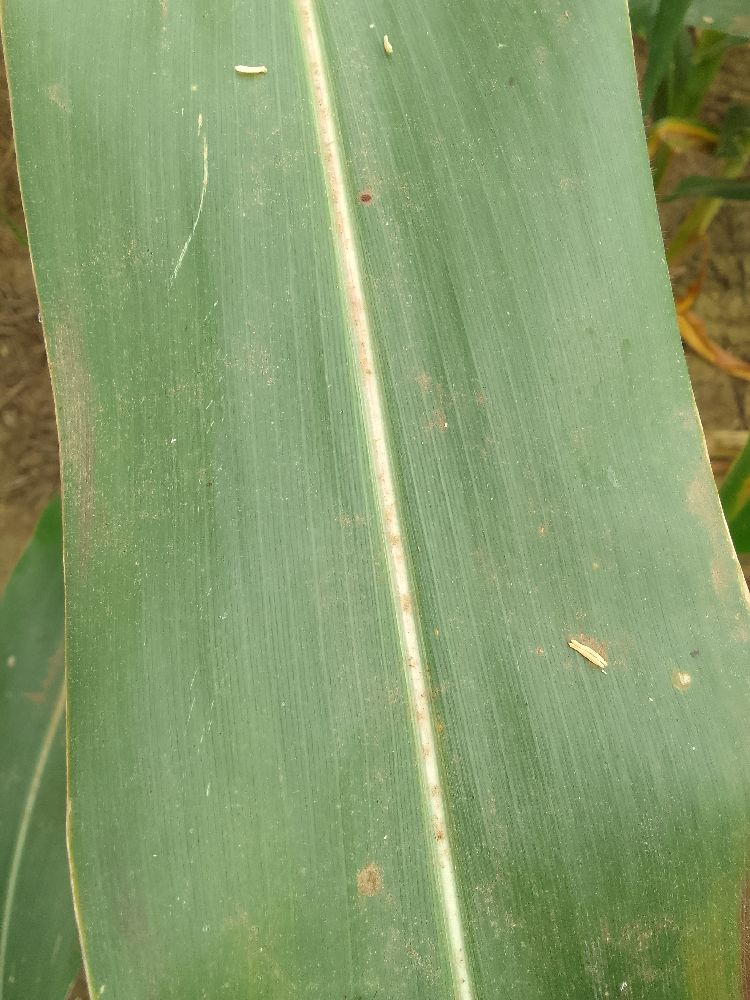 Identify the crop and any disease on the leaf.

maize, healthy
